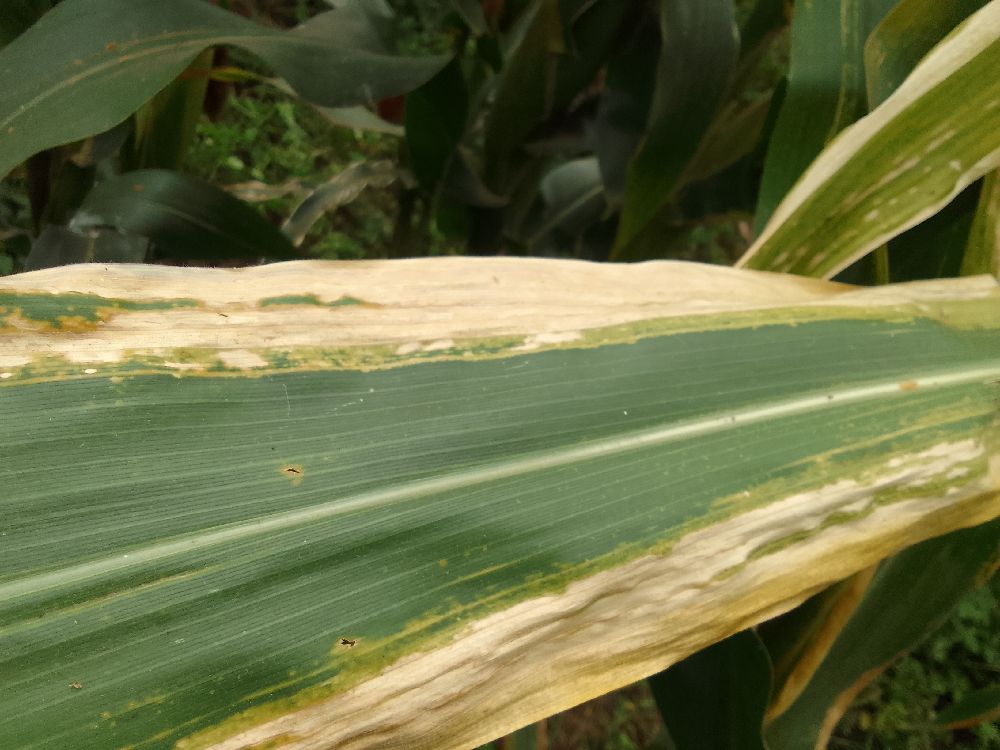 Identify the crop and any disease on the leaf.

maize, maize lethal necrosis
